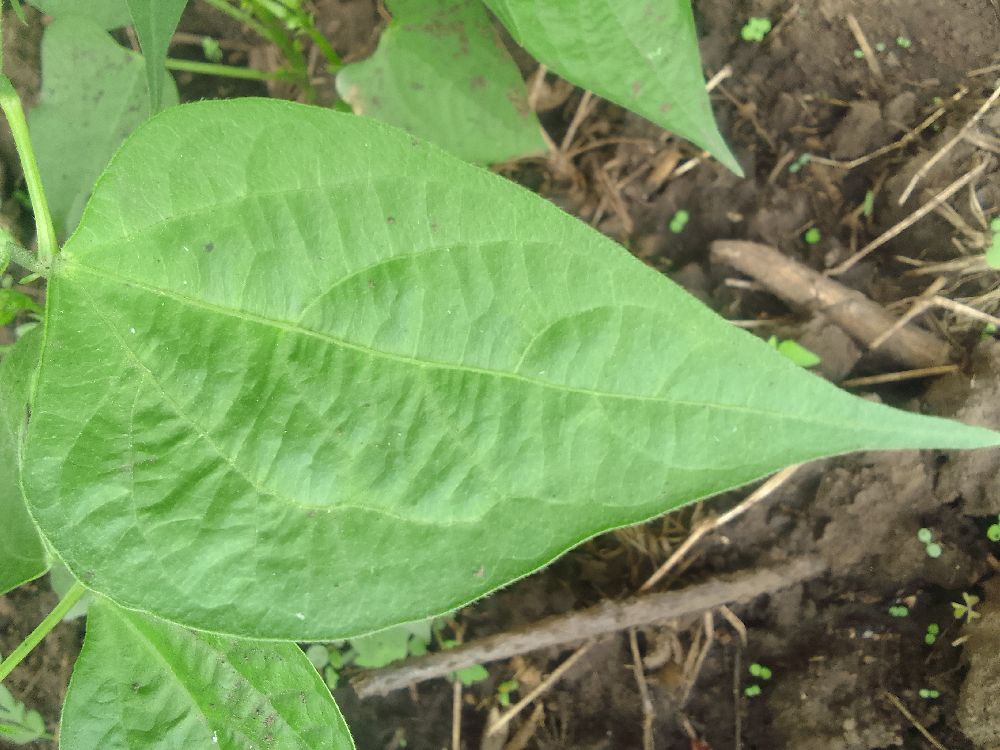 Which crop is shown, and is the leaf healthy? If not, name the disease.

common bean, healthy
